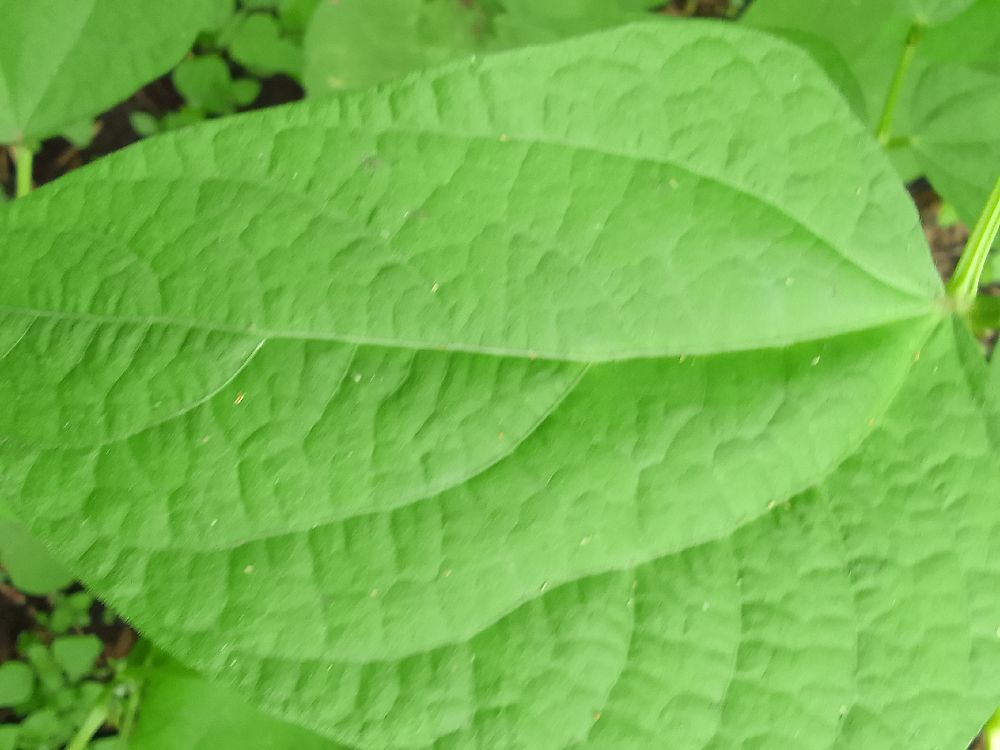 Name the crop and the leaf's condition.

common bean, healthy
